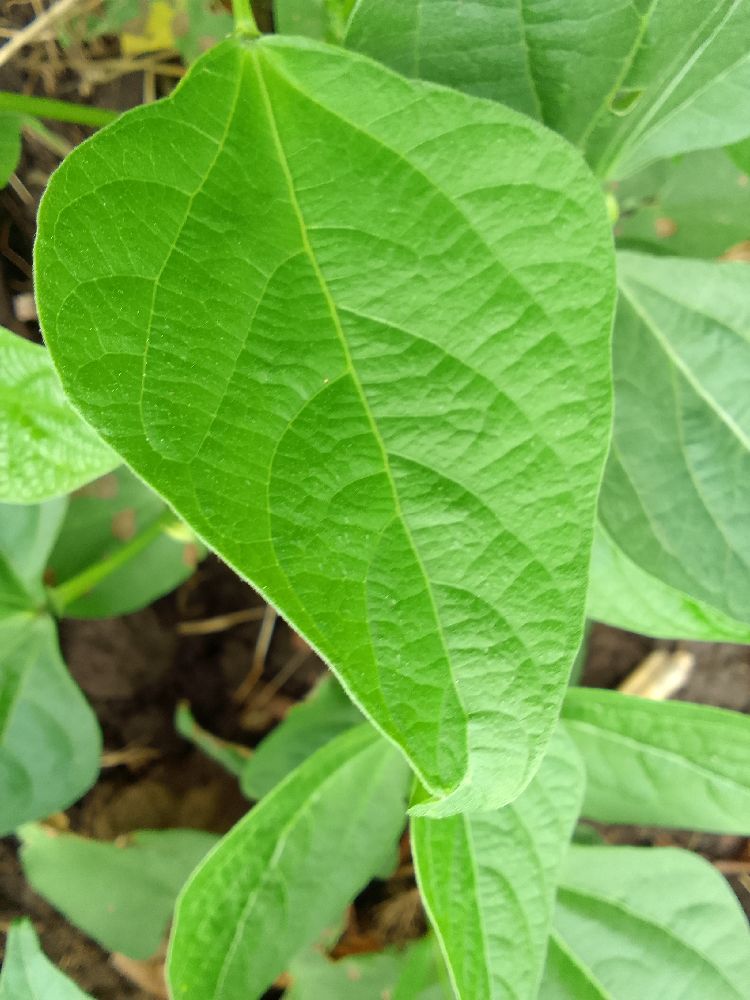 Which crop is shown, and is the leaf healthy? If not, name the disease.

common bean, healthy
